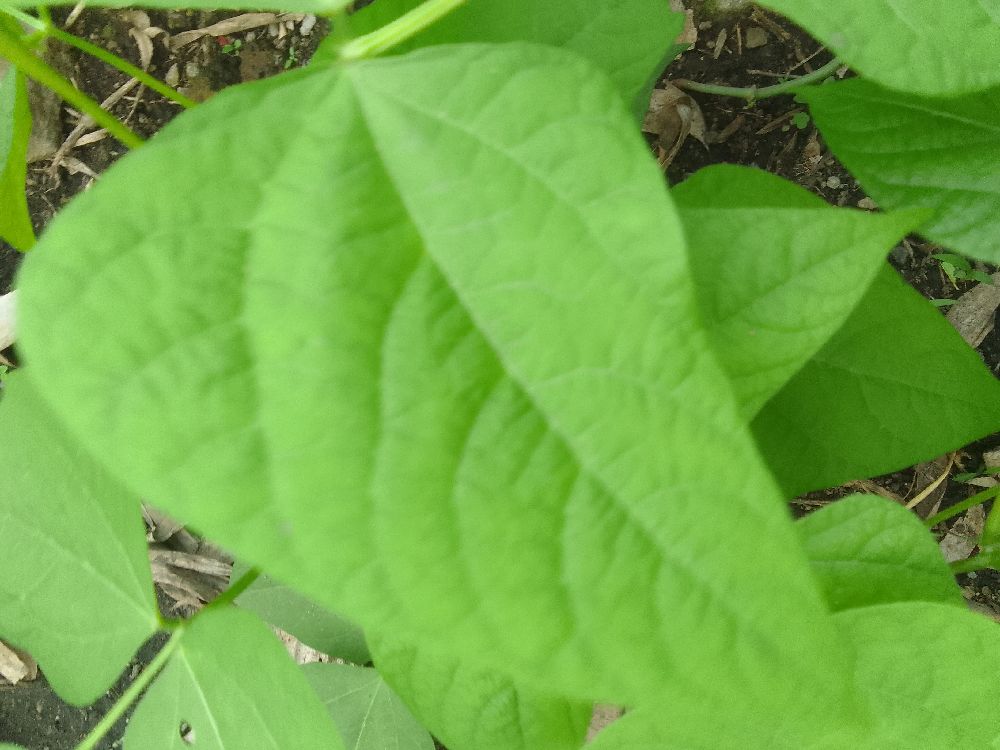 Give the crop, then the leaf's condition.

common bean, healthy
